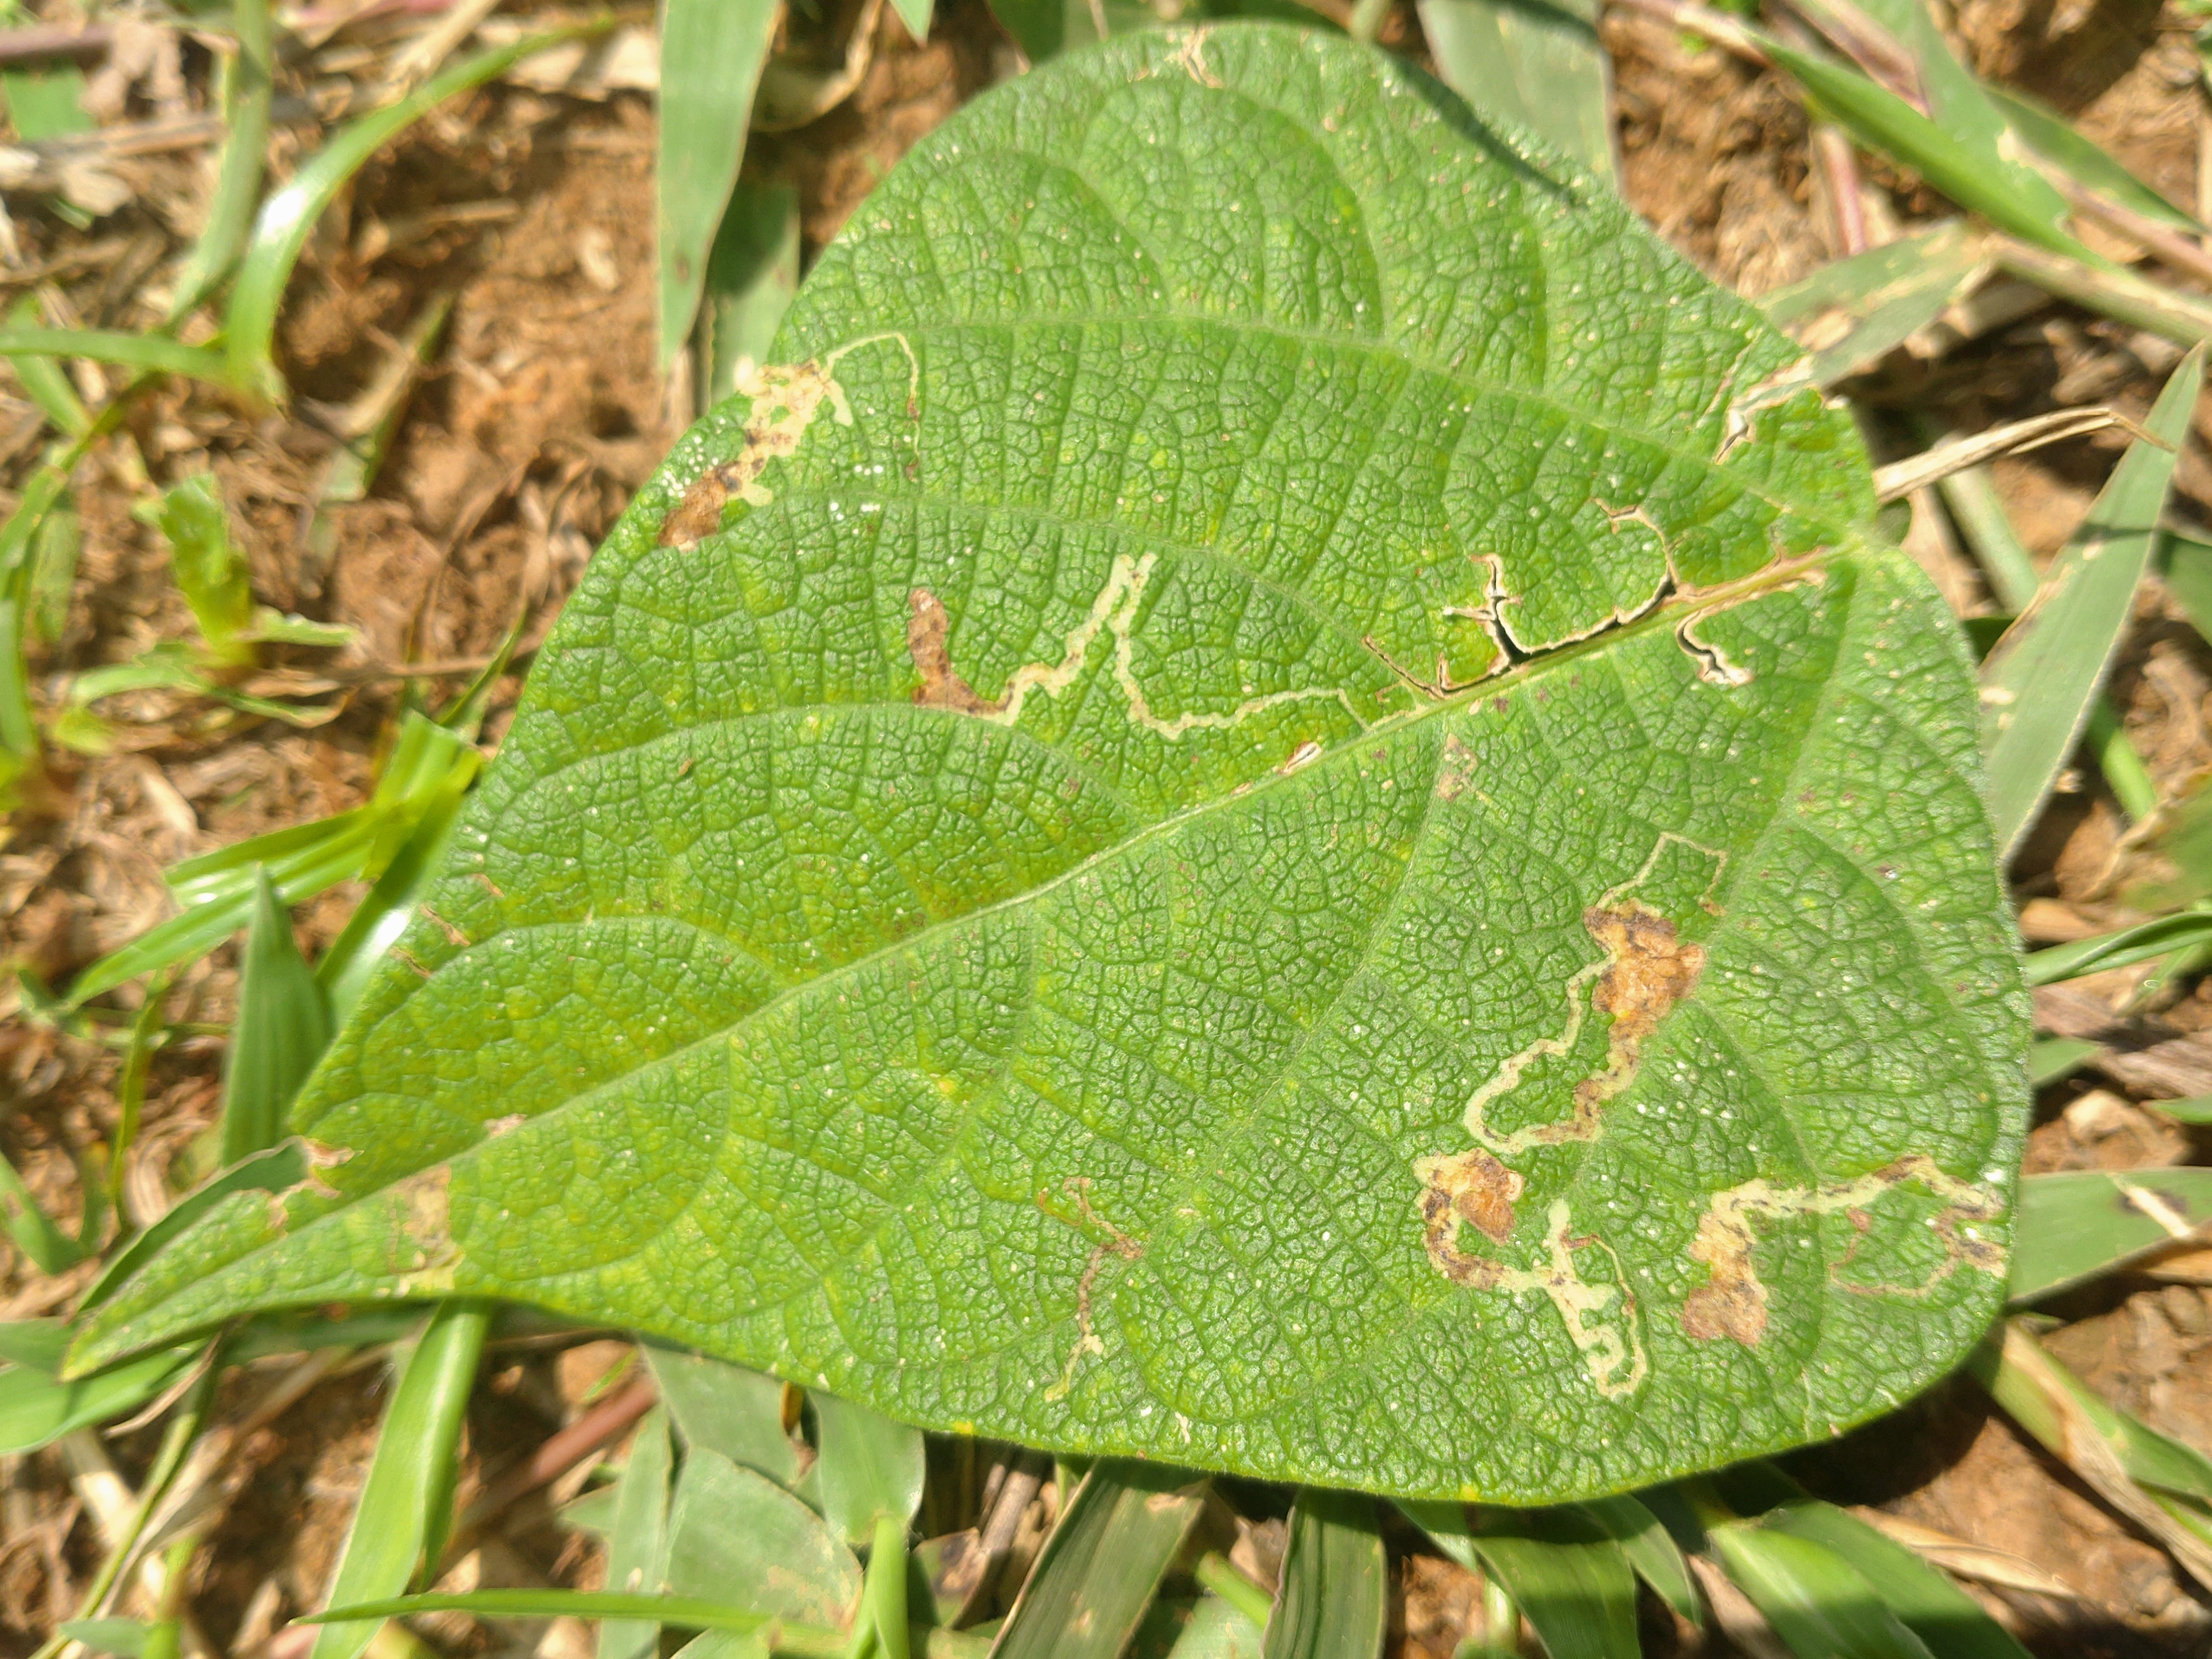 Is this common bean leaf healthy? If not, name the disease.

anthracnose
